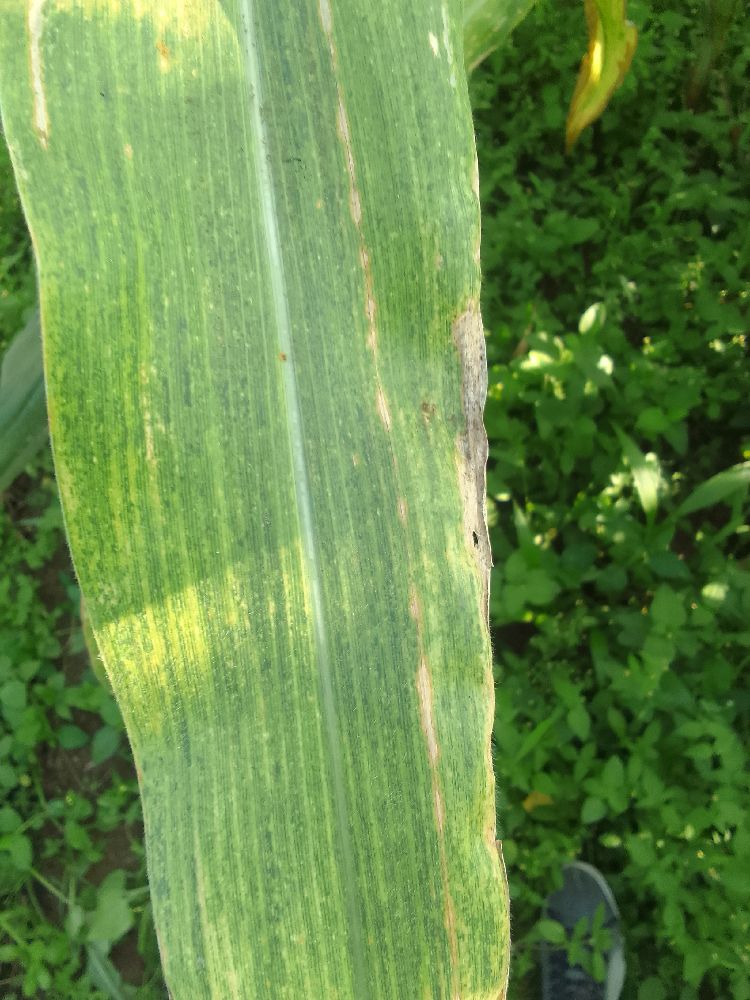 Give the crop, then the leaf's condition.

maize, maize lethal necrosis
